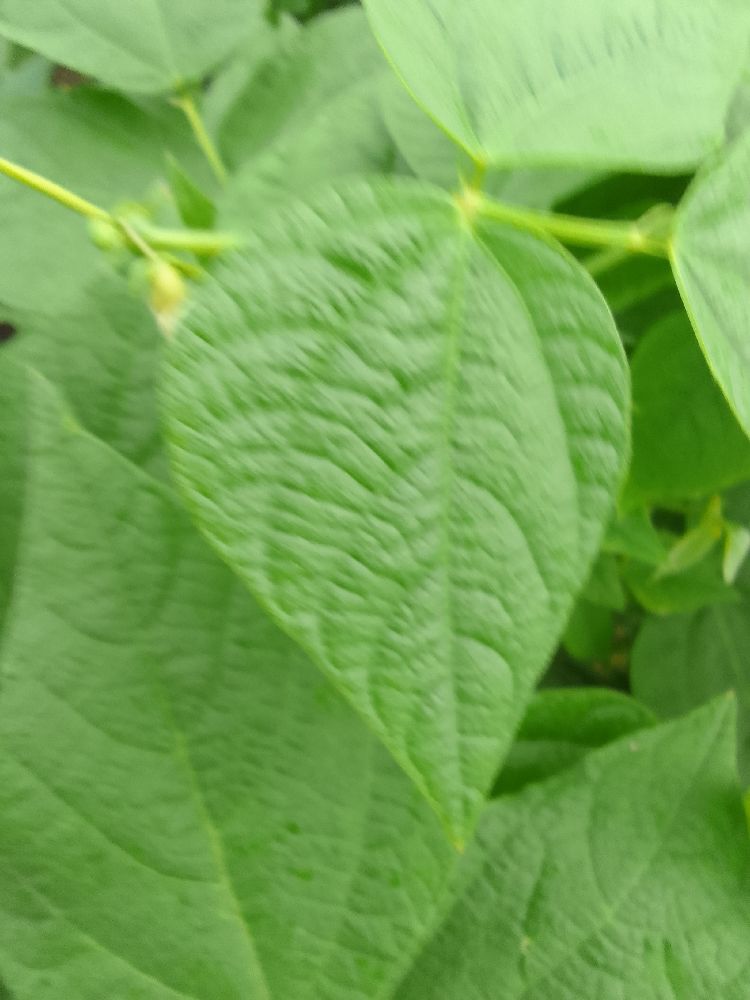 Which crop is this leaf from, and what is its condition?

common bean, healthy
